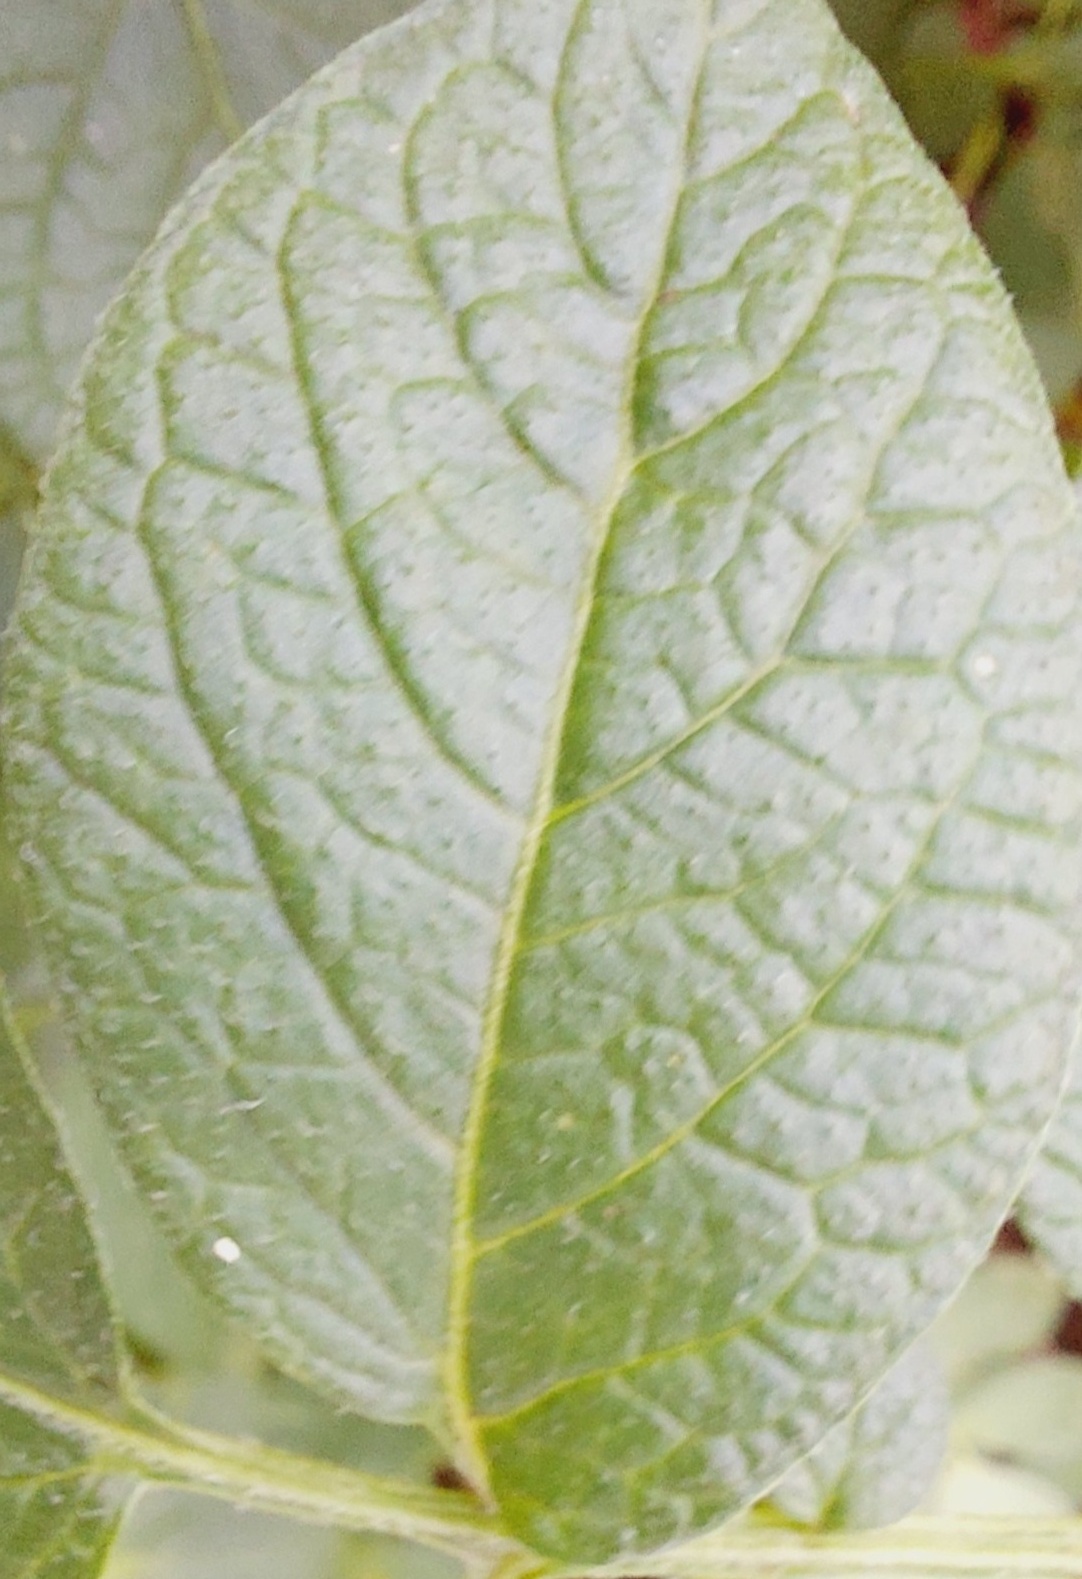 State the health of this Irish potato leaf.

healthy
